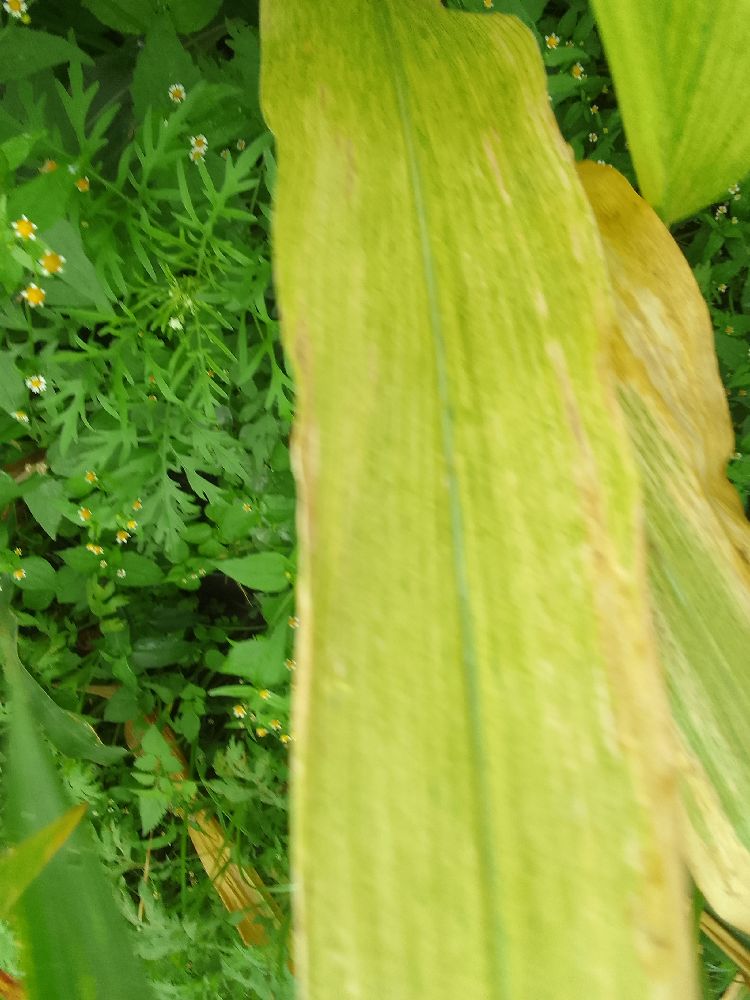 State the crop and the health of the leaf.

maize, maize lethal necrosis
